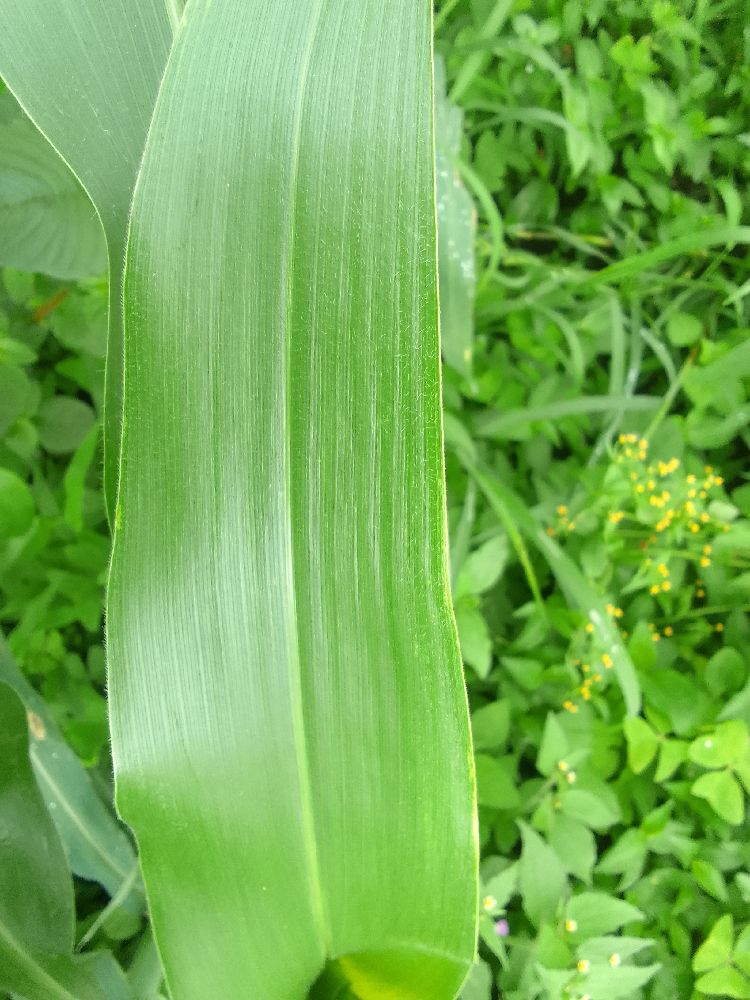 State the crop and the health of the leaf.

maize, healthy
